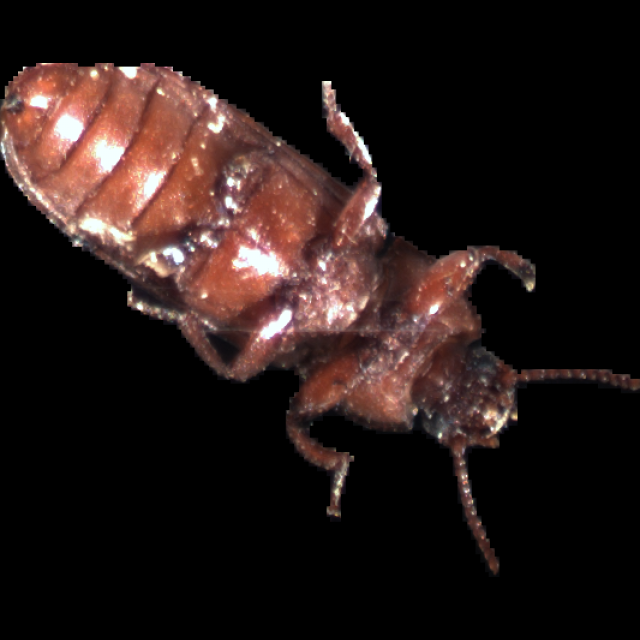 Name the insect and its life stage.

mealworm beetle
